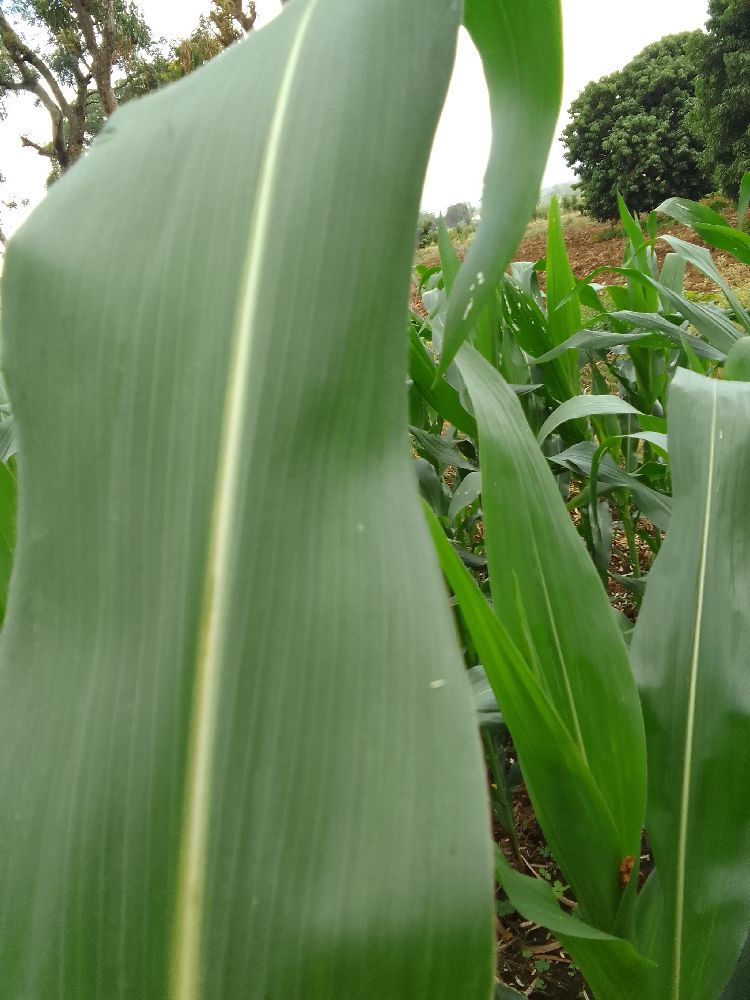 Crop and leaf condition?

maize, healthy
